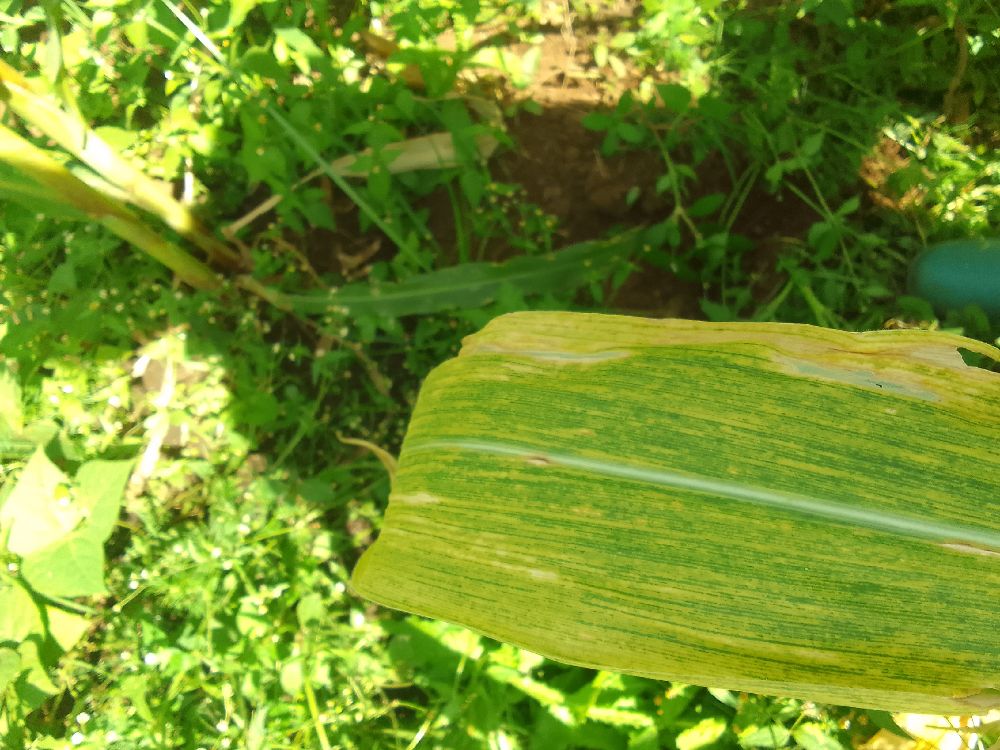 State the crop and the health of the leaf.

maize, maize lethal necrosis
